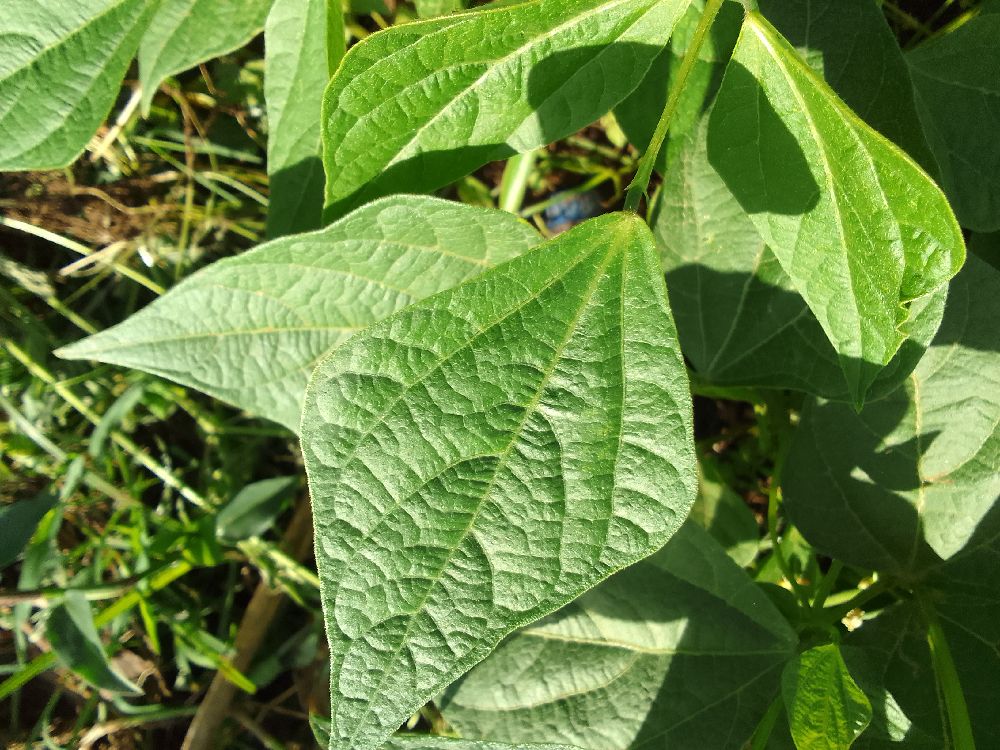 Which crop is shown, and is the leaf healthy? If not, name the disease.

common bean, healthy
